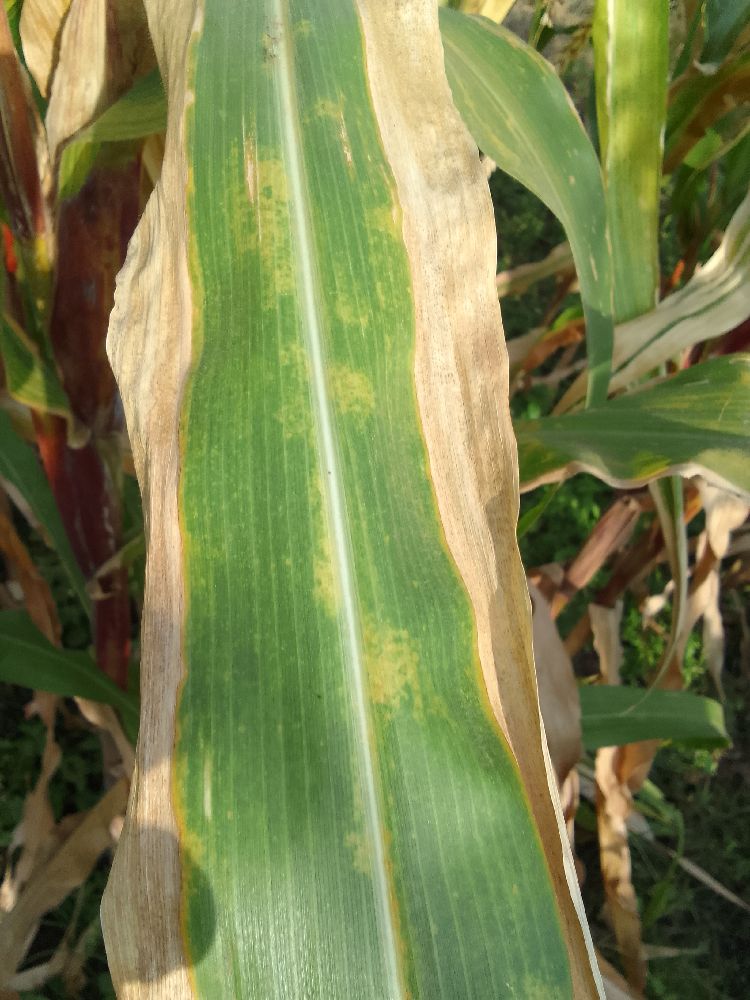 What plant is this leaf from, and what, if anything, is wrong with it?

maize, maize lethal necrosis
